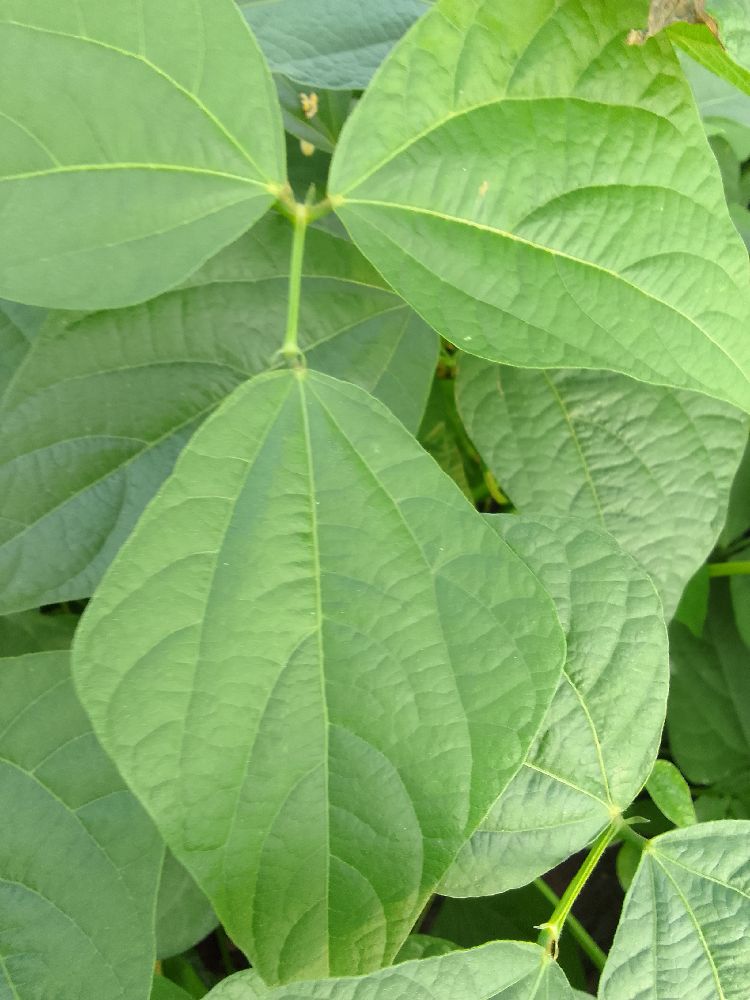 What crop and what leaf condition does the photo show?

common bean, healthy
